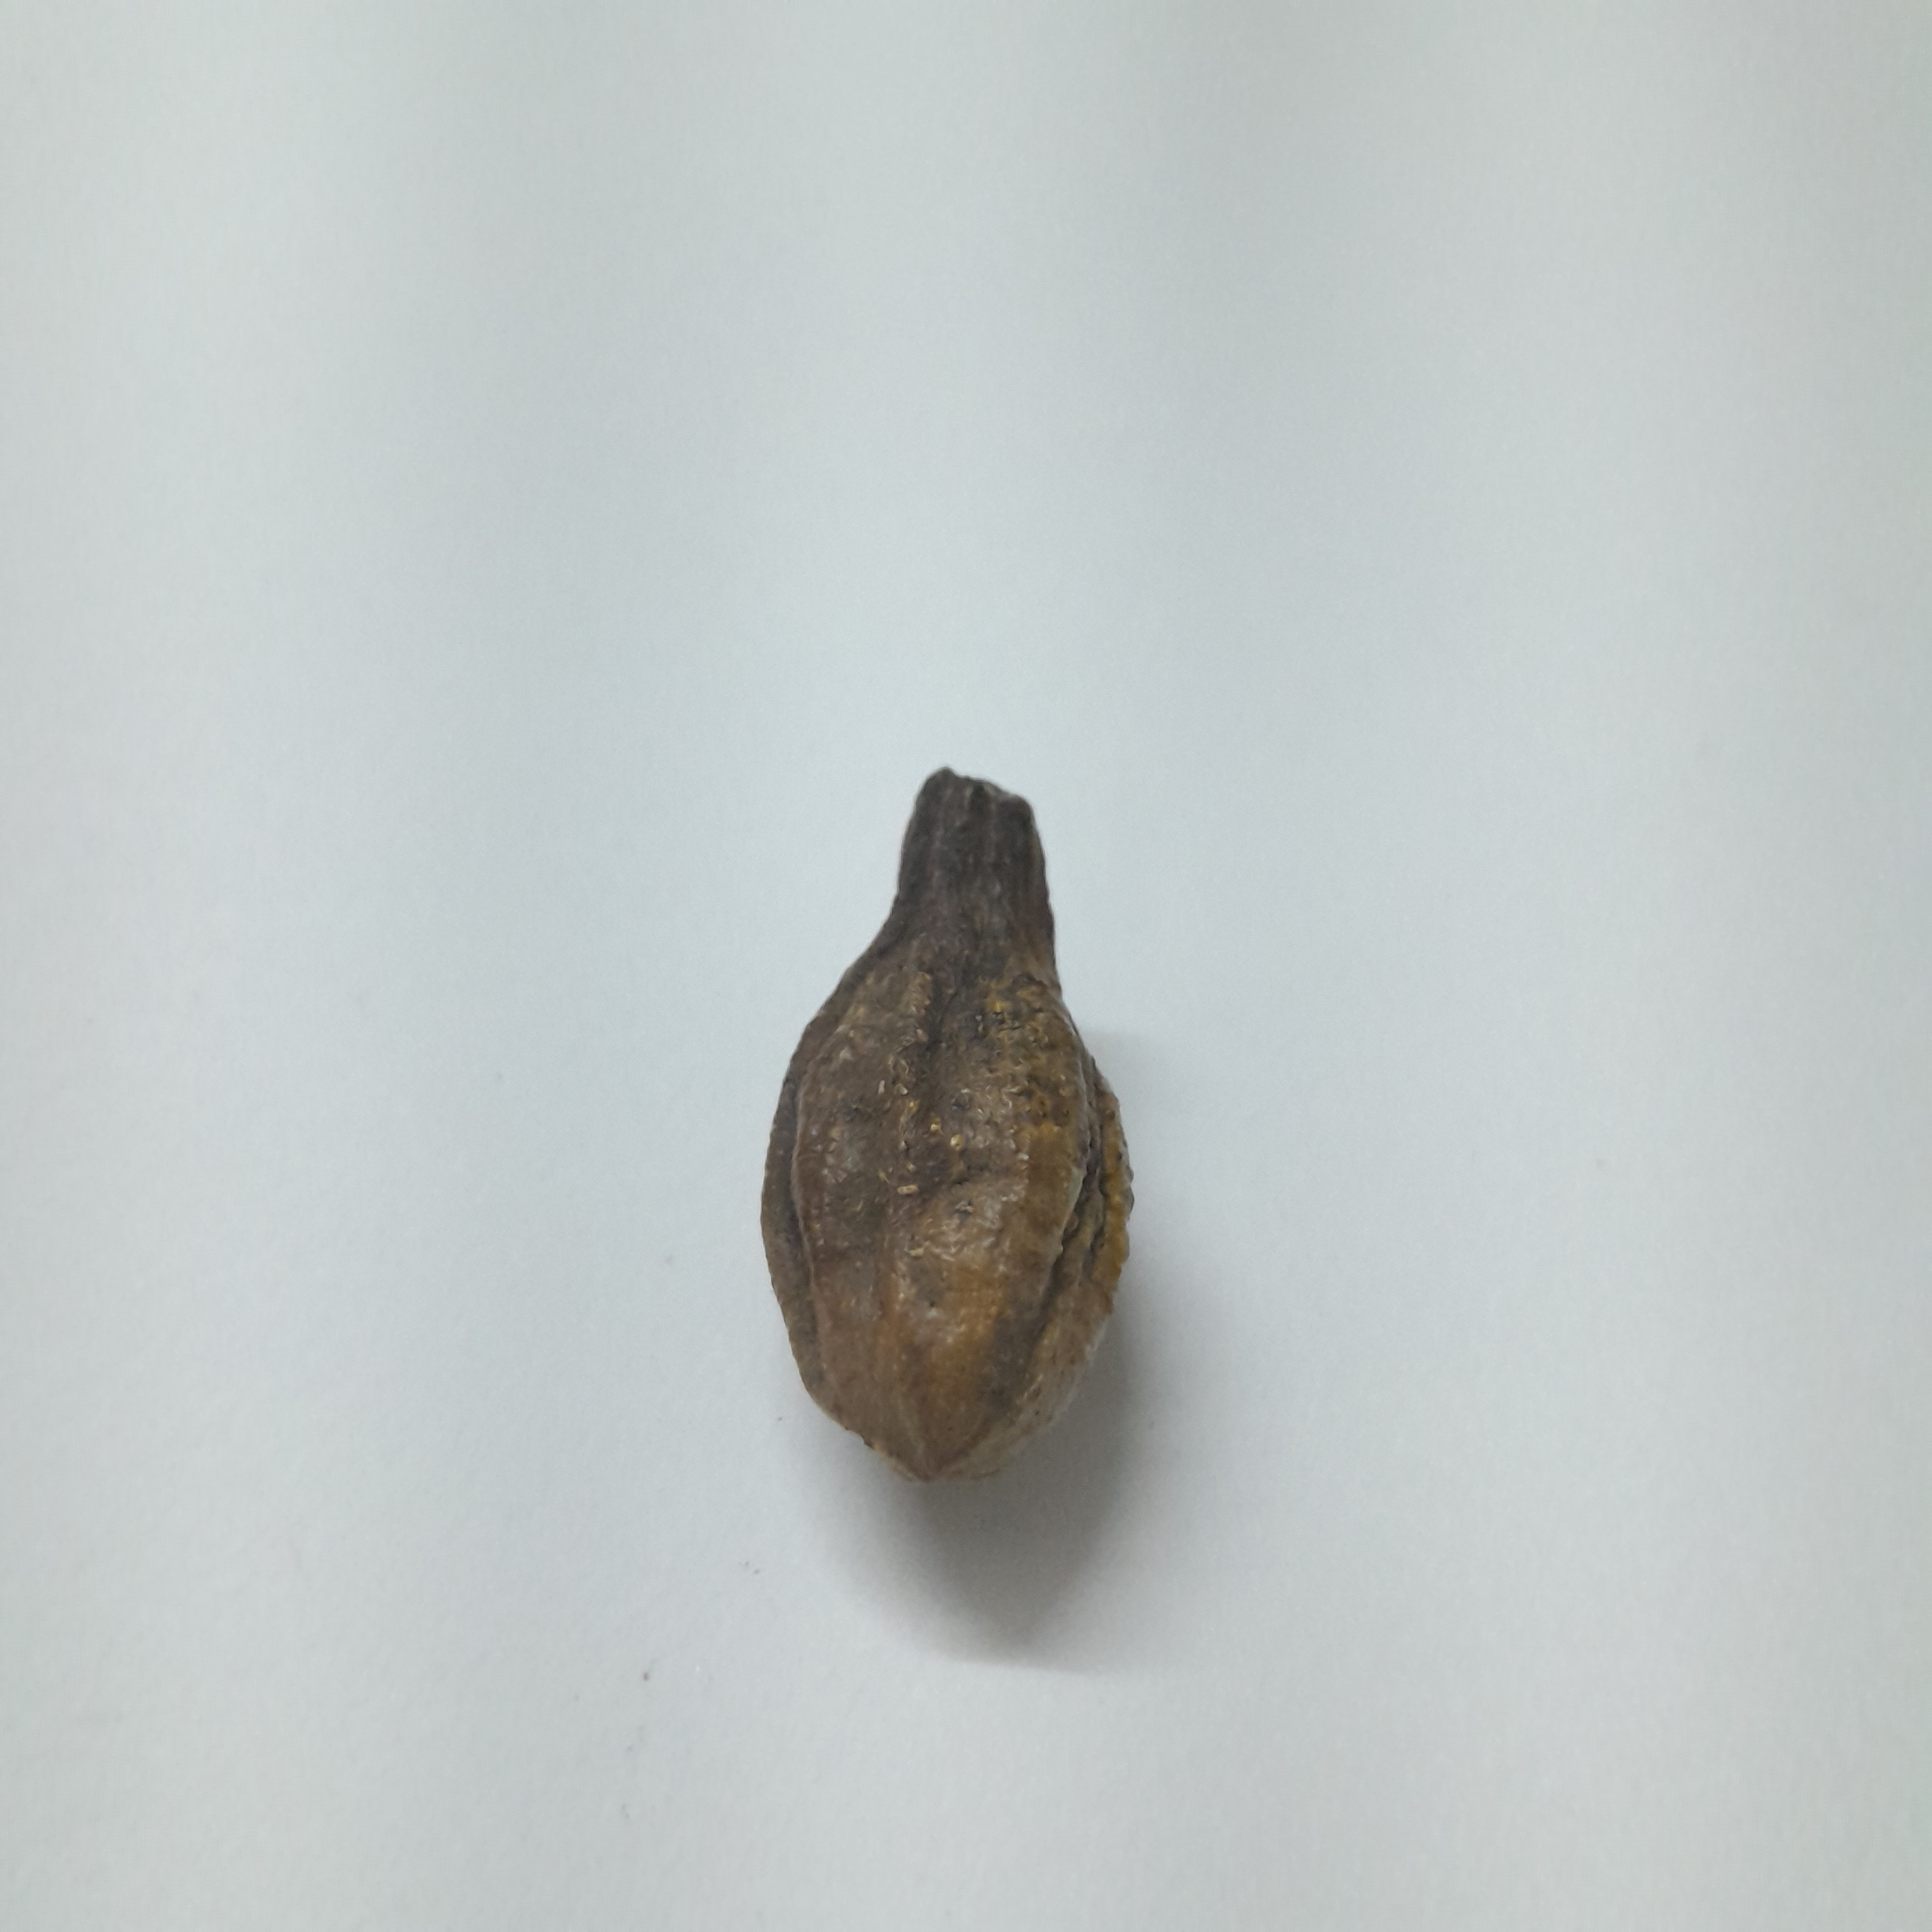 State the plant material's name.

hirdaa
